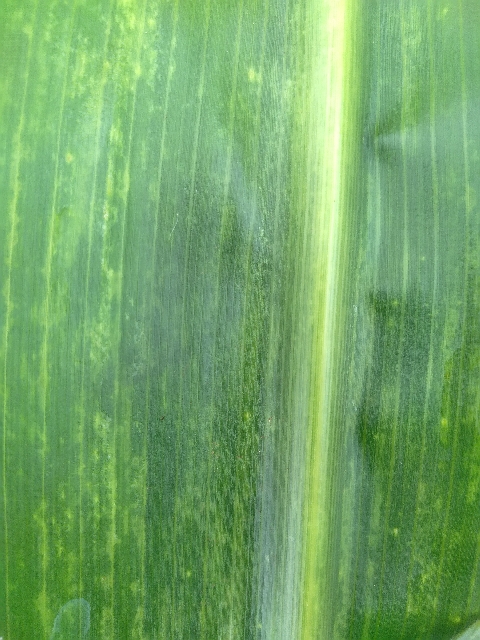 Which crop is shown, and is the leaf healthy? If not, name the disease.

maize, maize lethal necrosis
